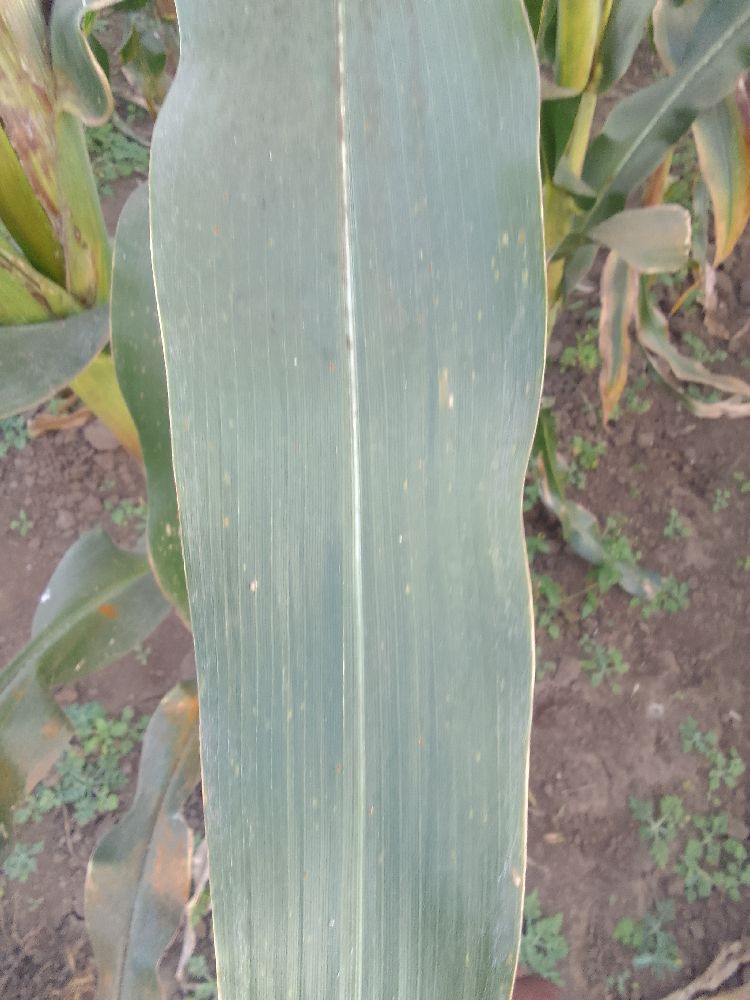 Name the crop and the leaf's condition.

maize, healthy
